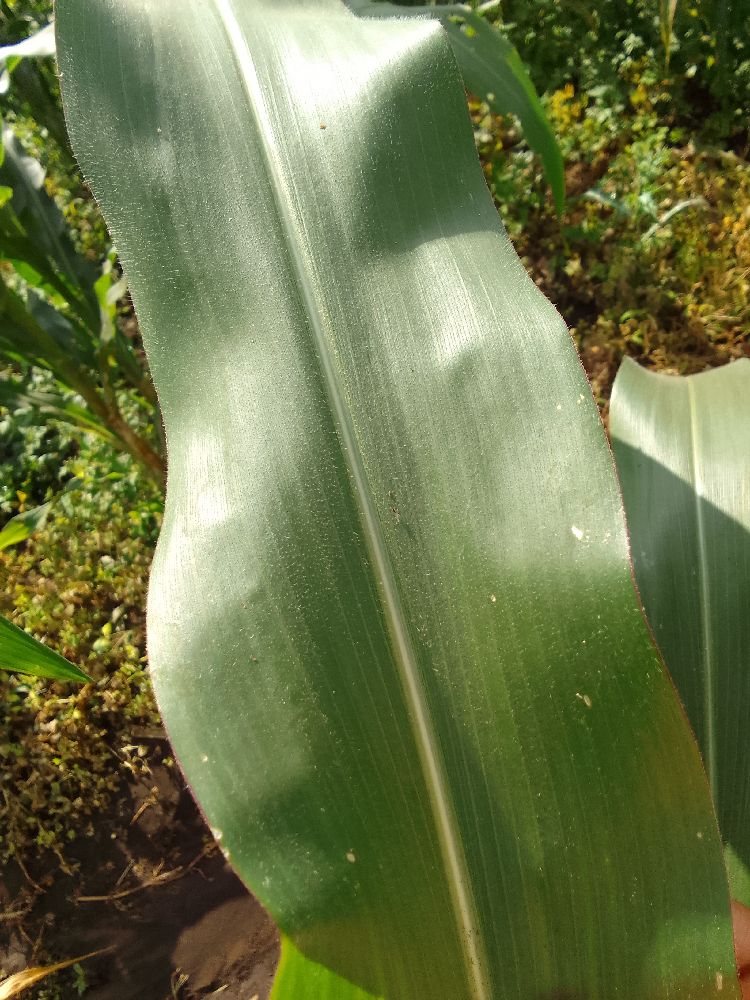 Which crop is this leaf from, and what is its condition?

maize, healthy
